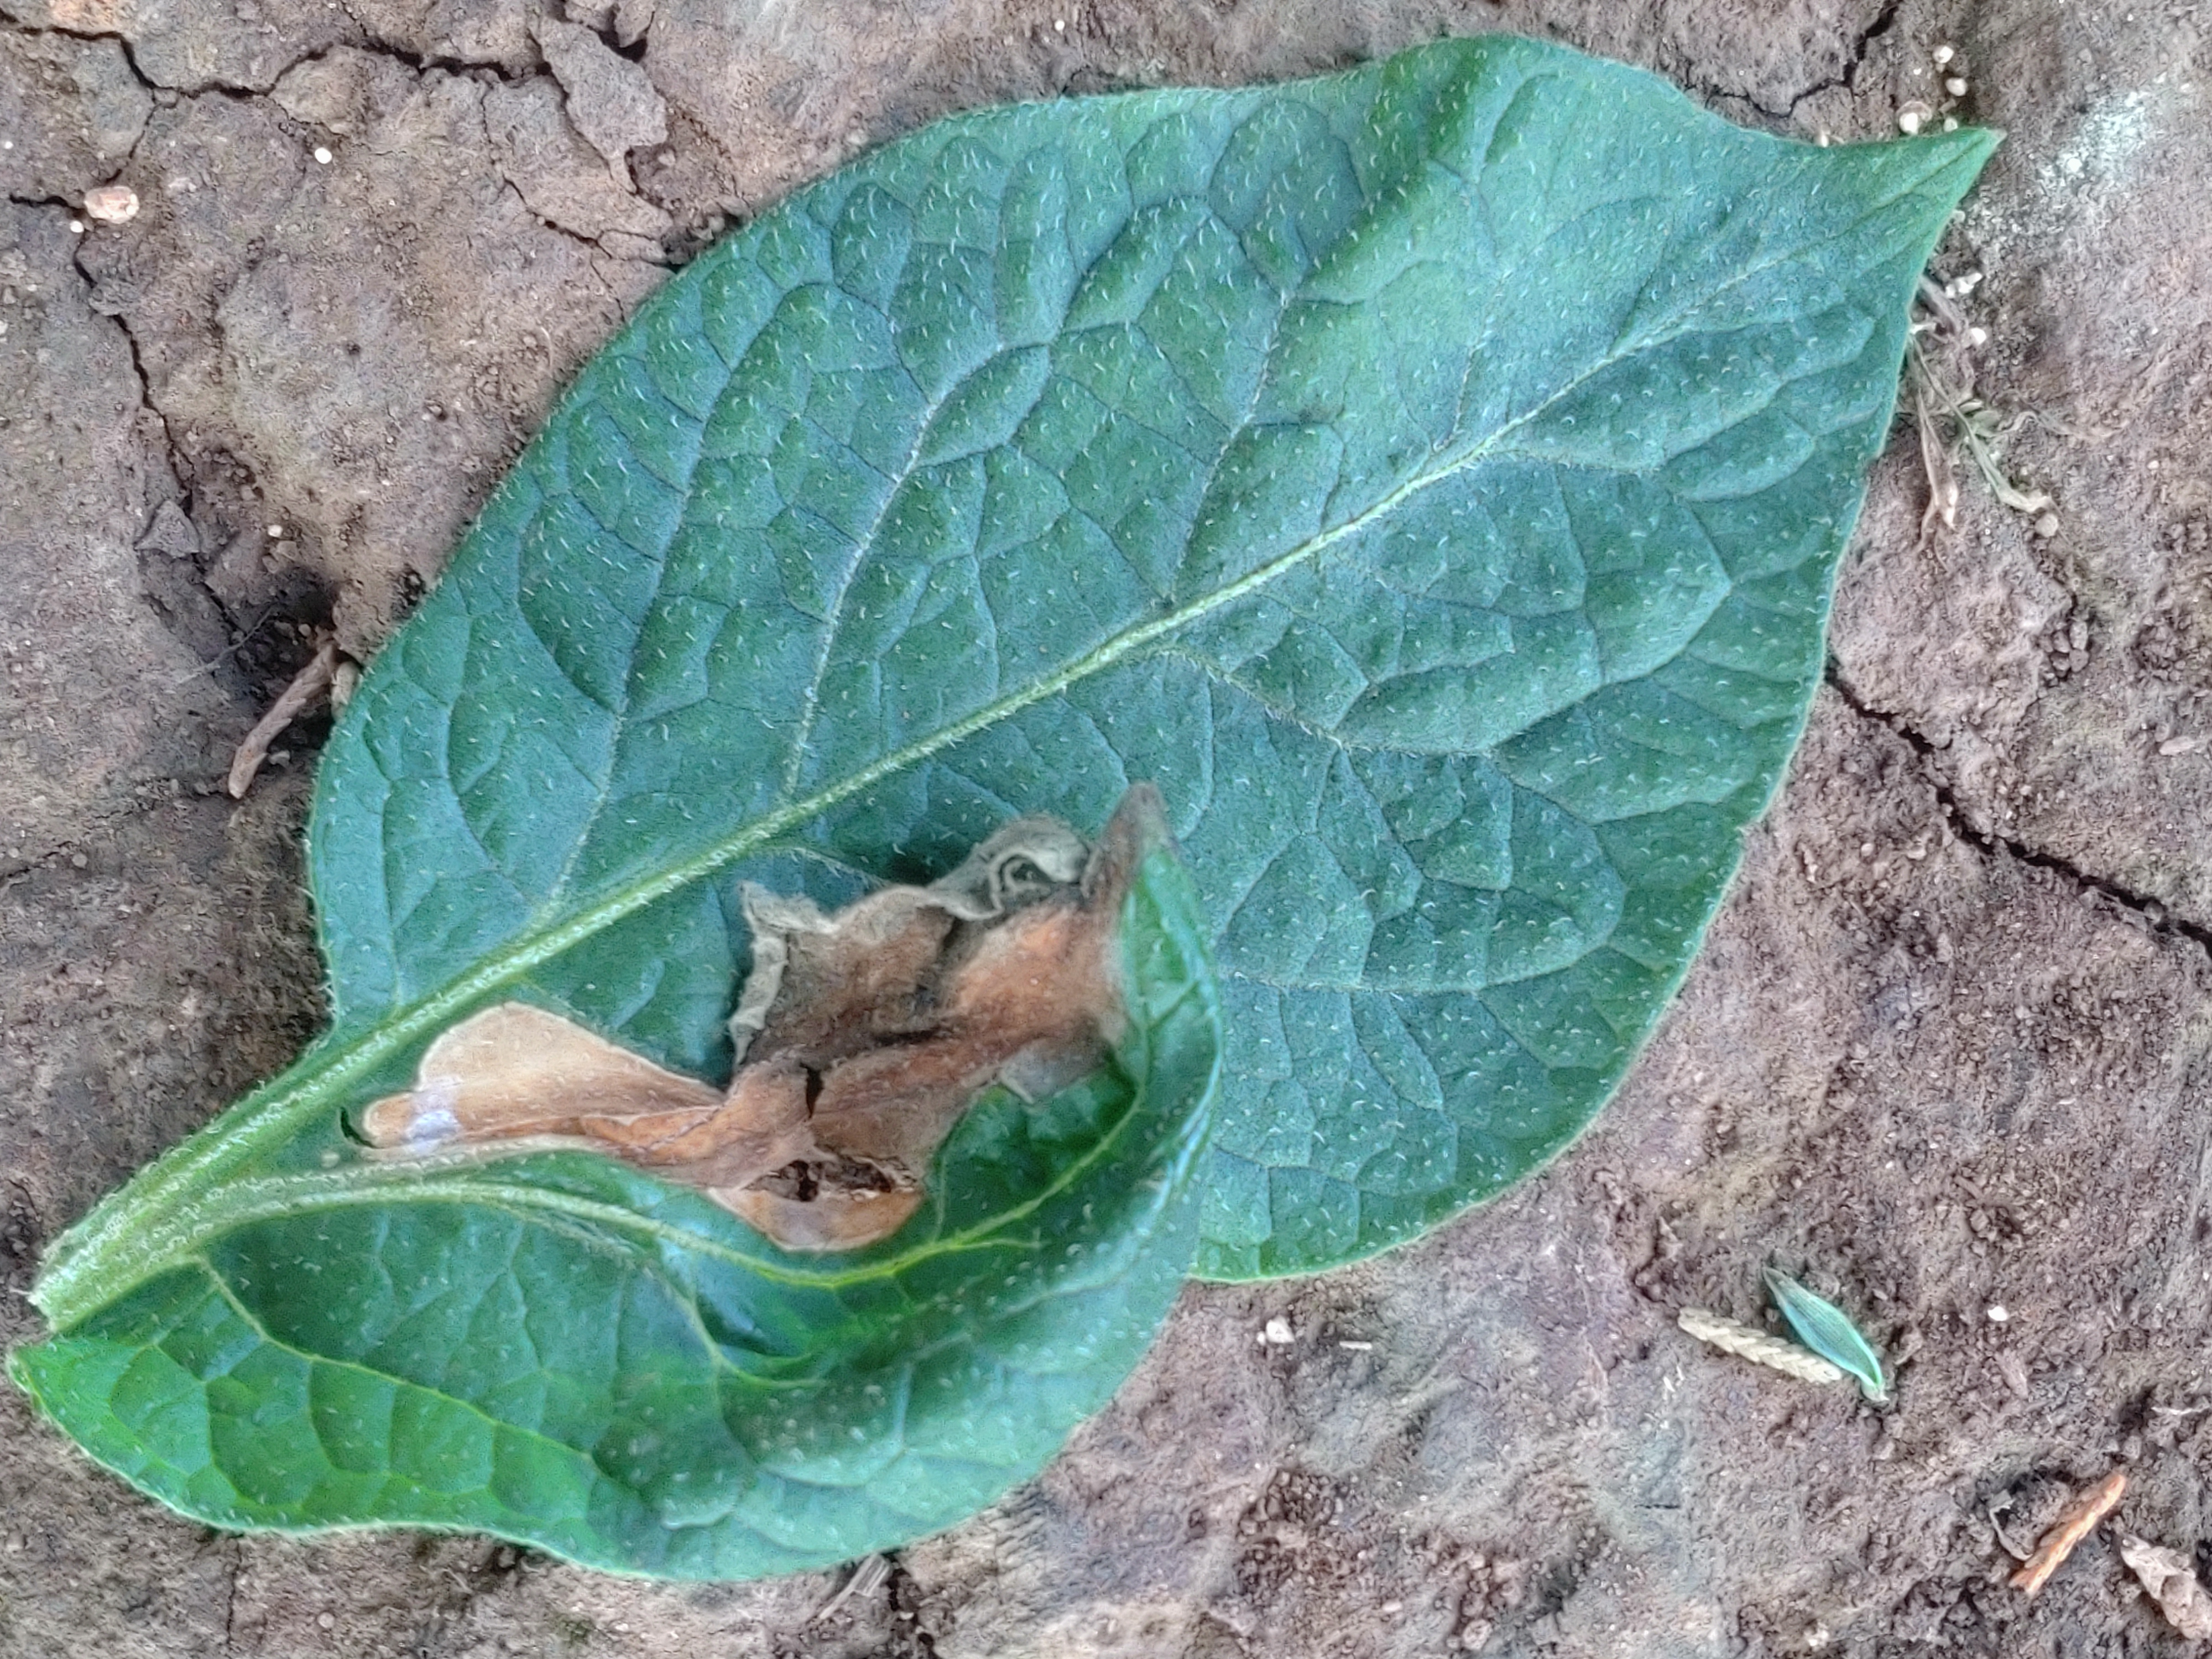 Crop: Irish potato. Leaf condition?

early blight
